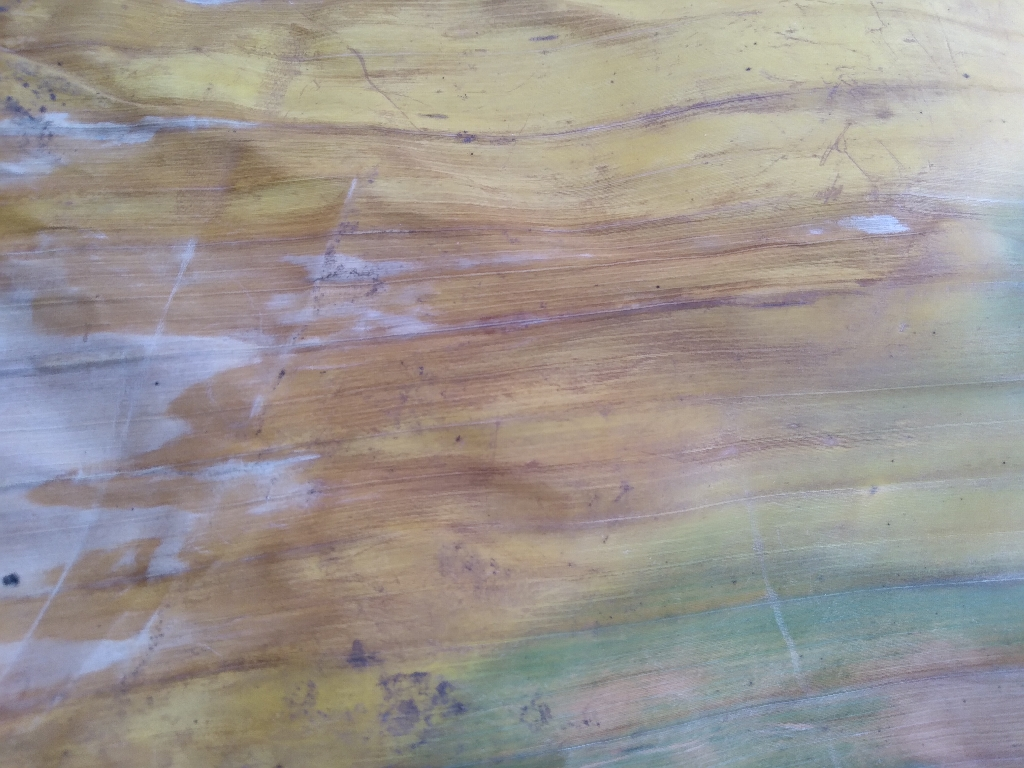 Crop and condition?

banana, fusarium wilt race 1
